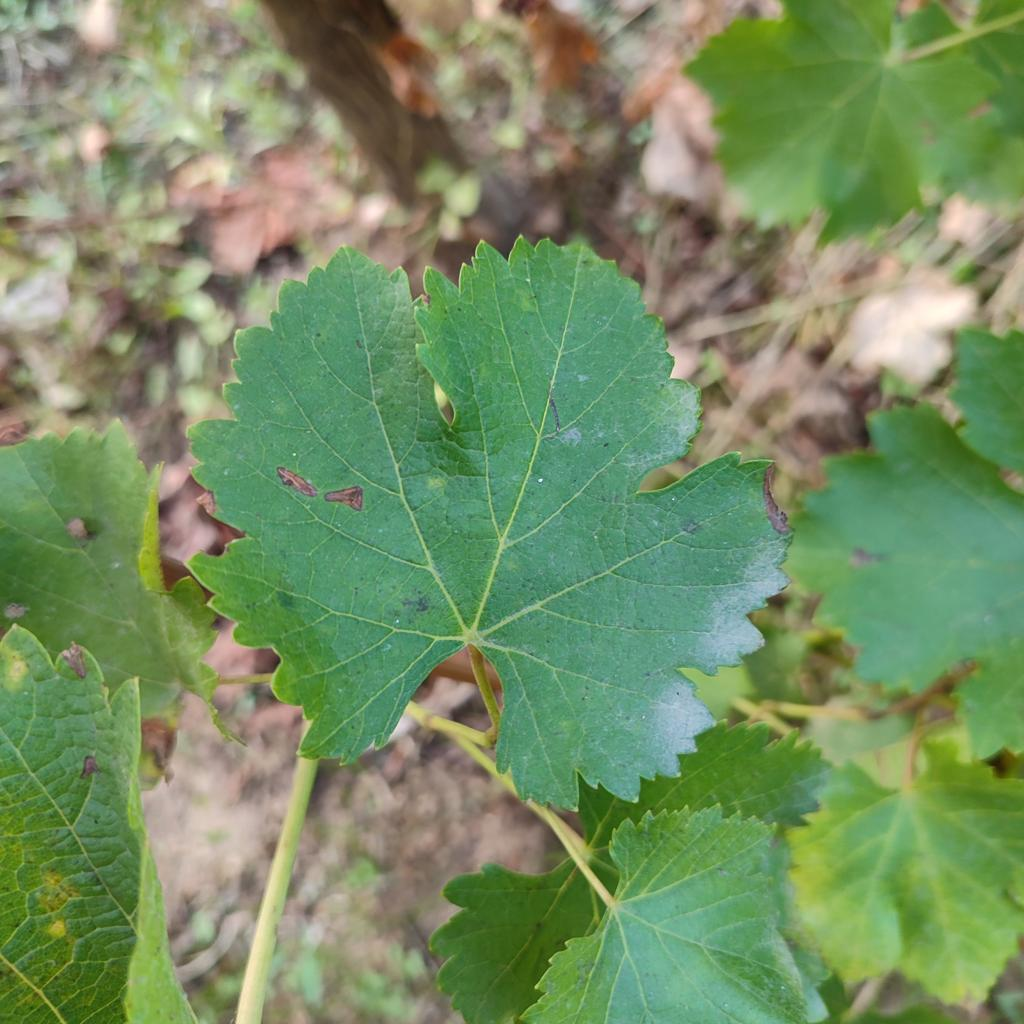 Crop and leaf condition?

grapevine, powdery mildew
